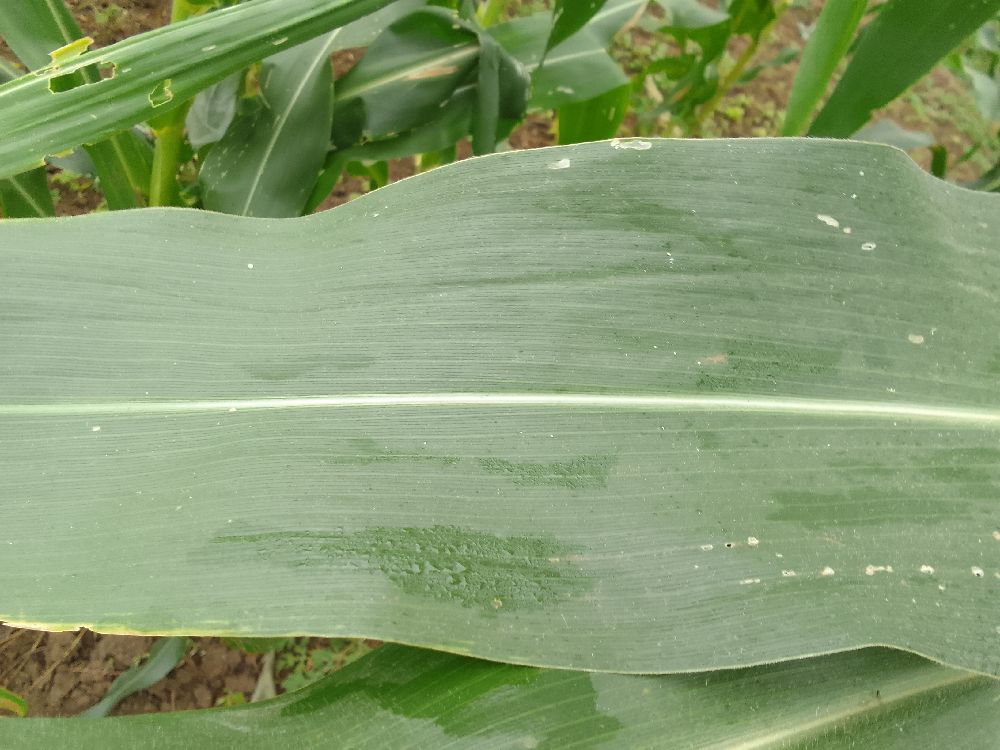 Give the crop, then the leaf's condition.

maize, healthy
